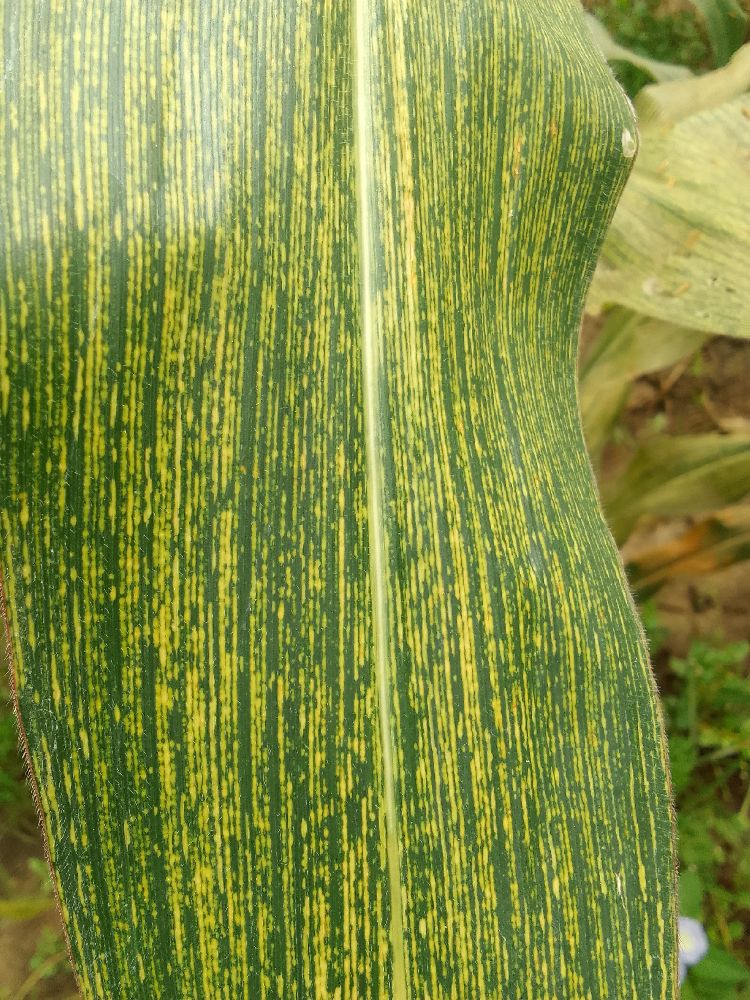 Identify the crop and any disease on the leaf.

maize, maize streak virus
